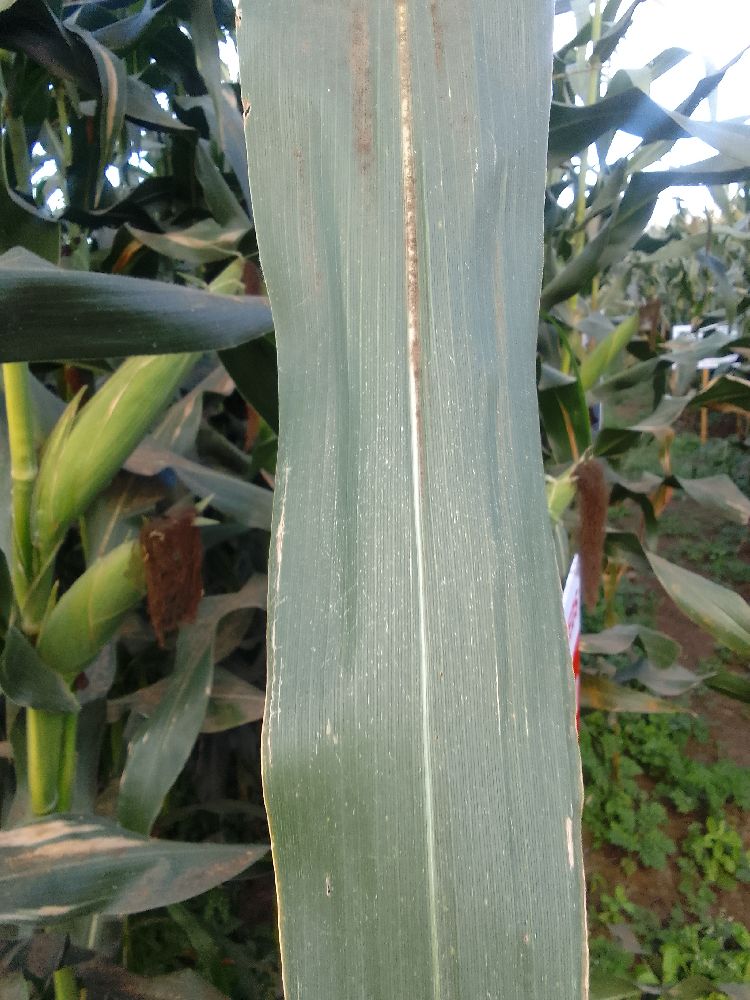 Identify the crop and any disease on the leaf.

maize, healthy
